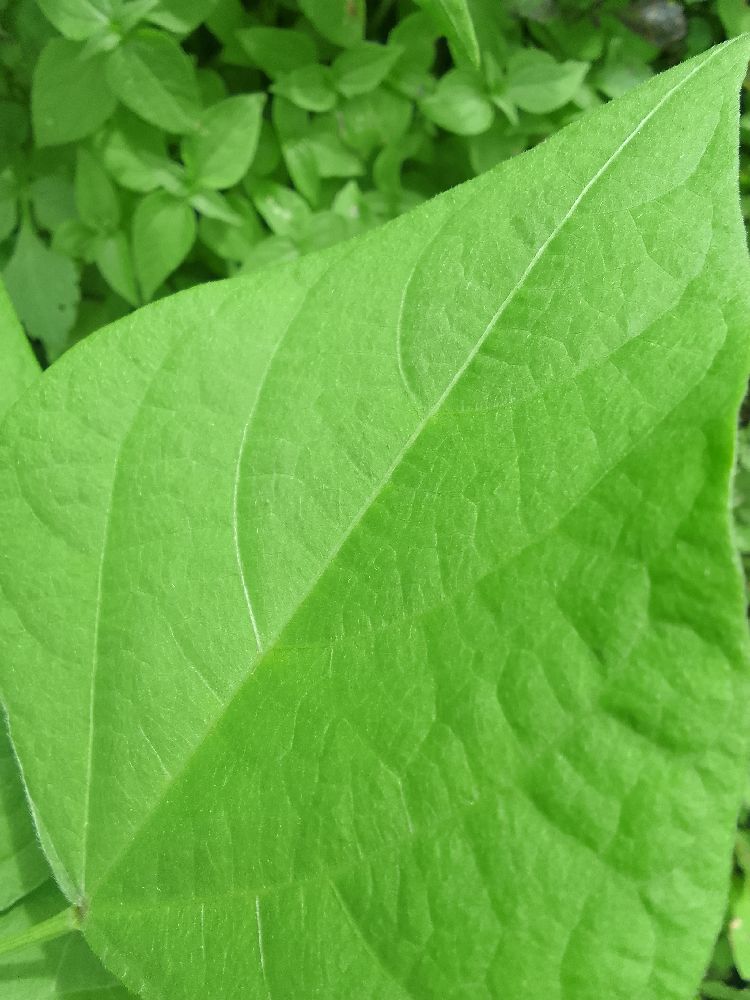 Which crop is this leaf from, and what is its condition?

common bean, healthy
